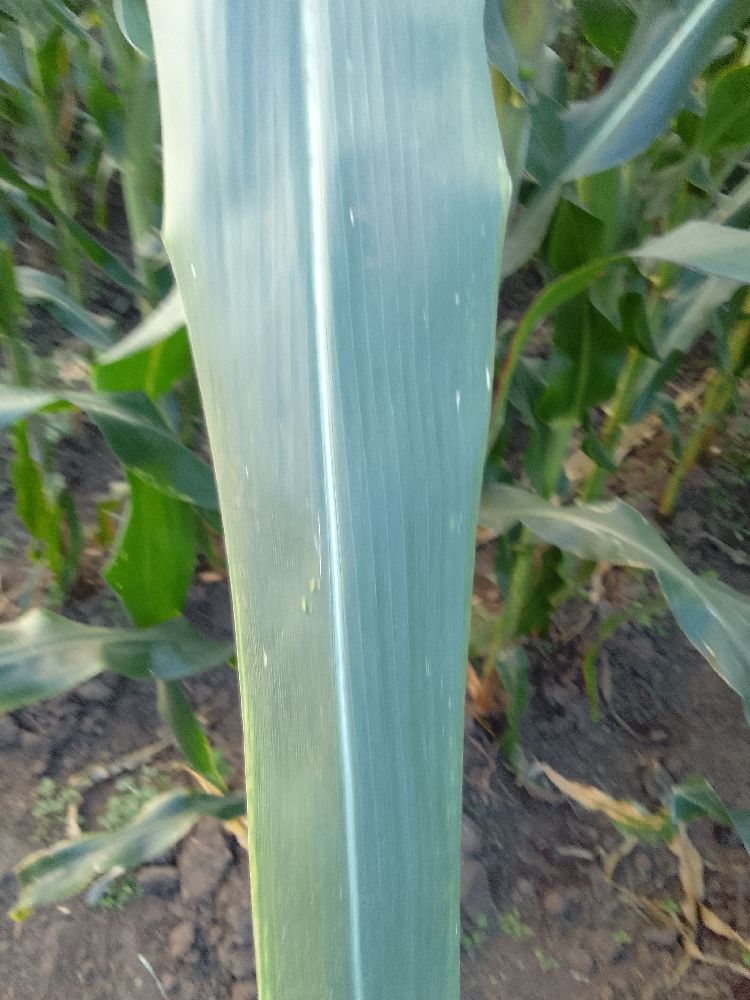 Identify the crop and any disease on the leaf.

maize, healthy
